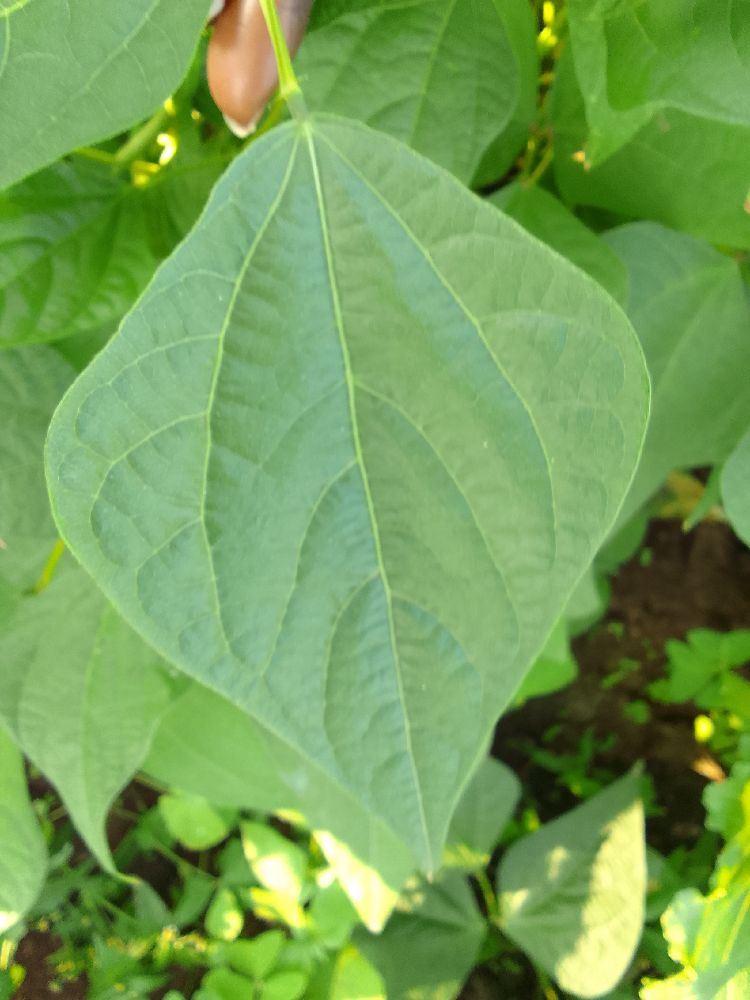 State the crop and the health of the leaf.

common bean, healthy
